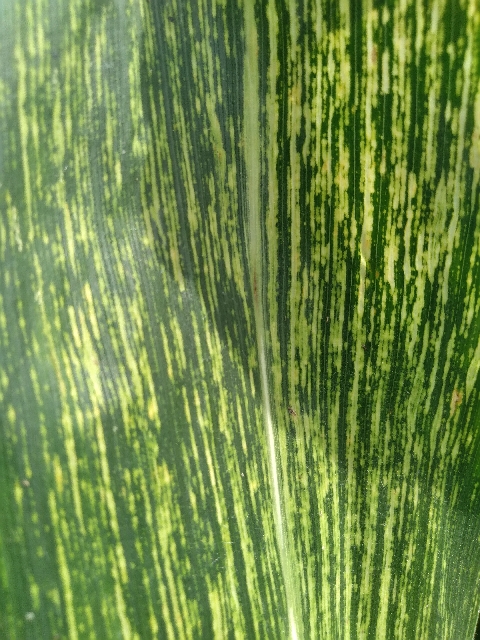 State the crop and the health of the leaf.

maize, maize streak virus
